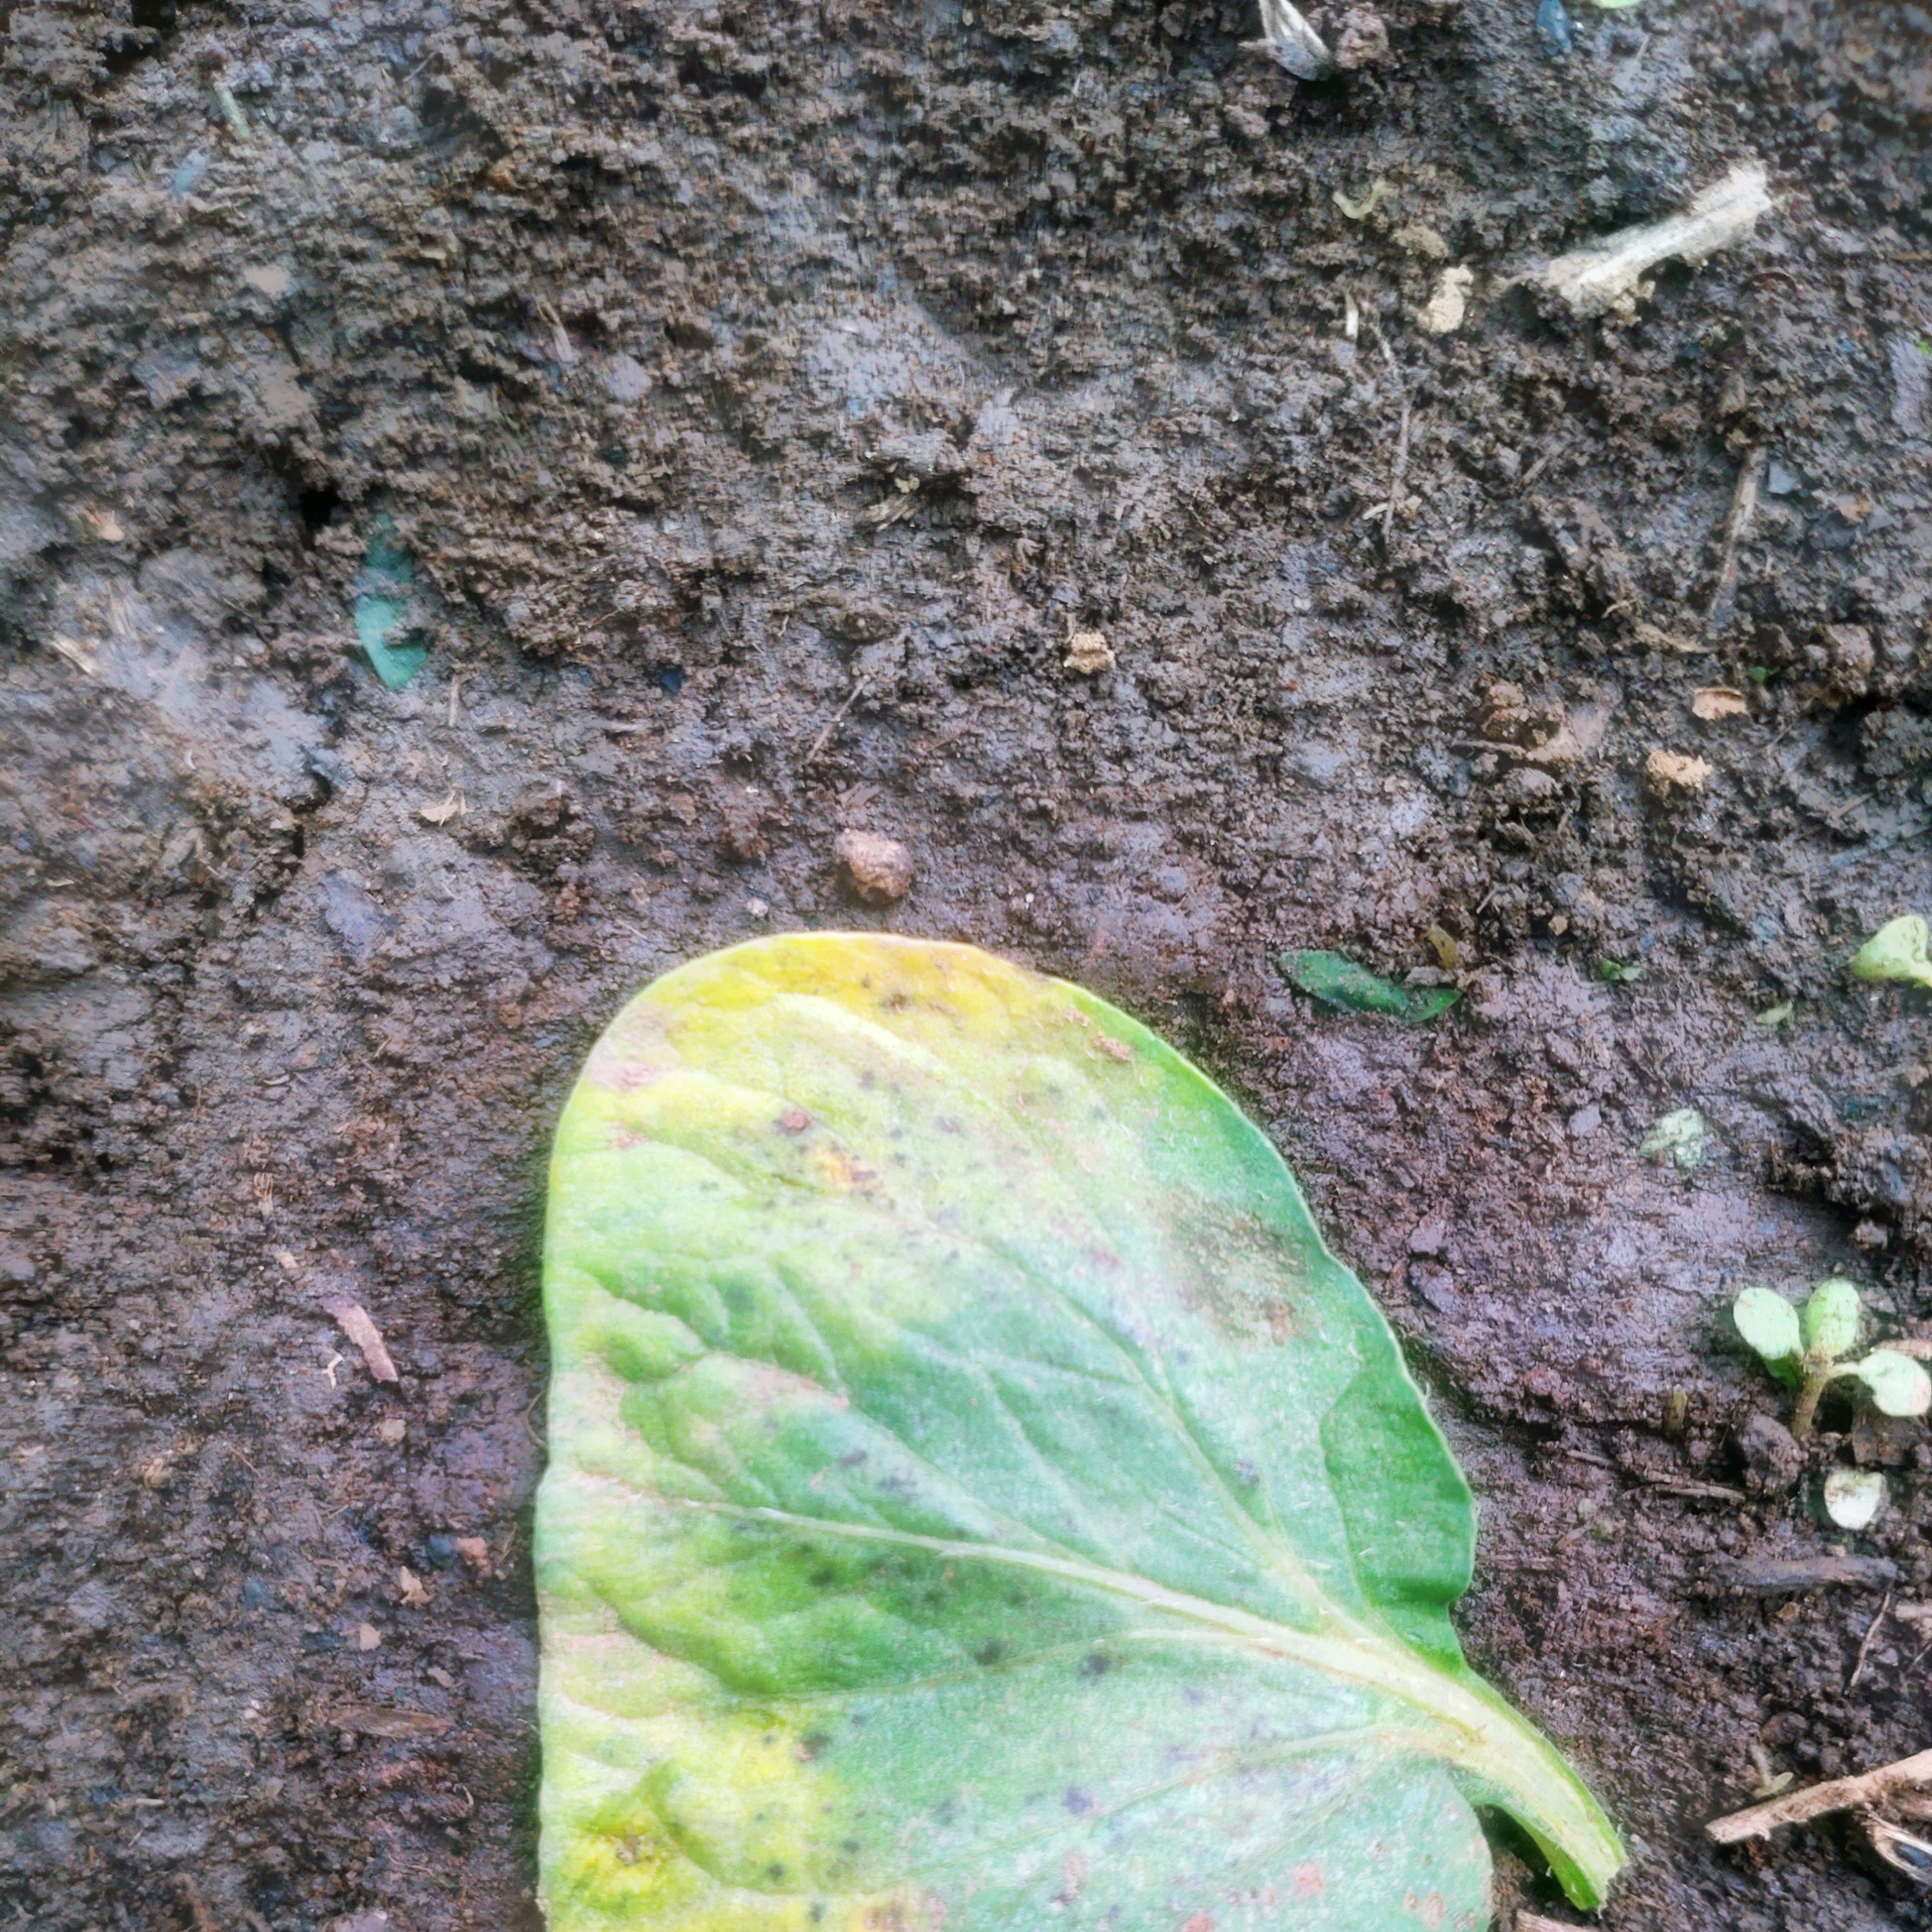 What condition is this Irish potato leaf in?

late blight
